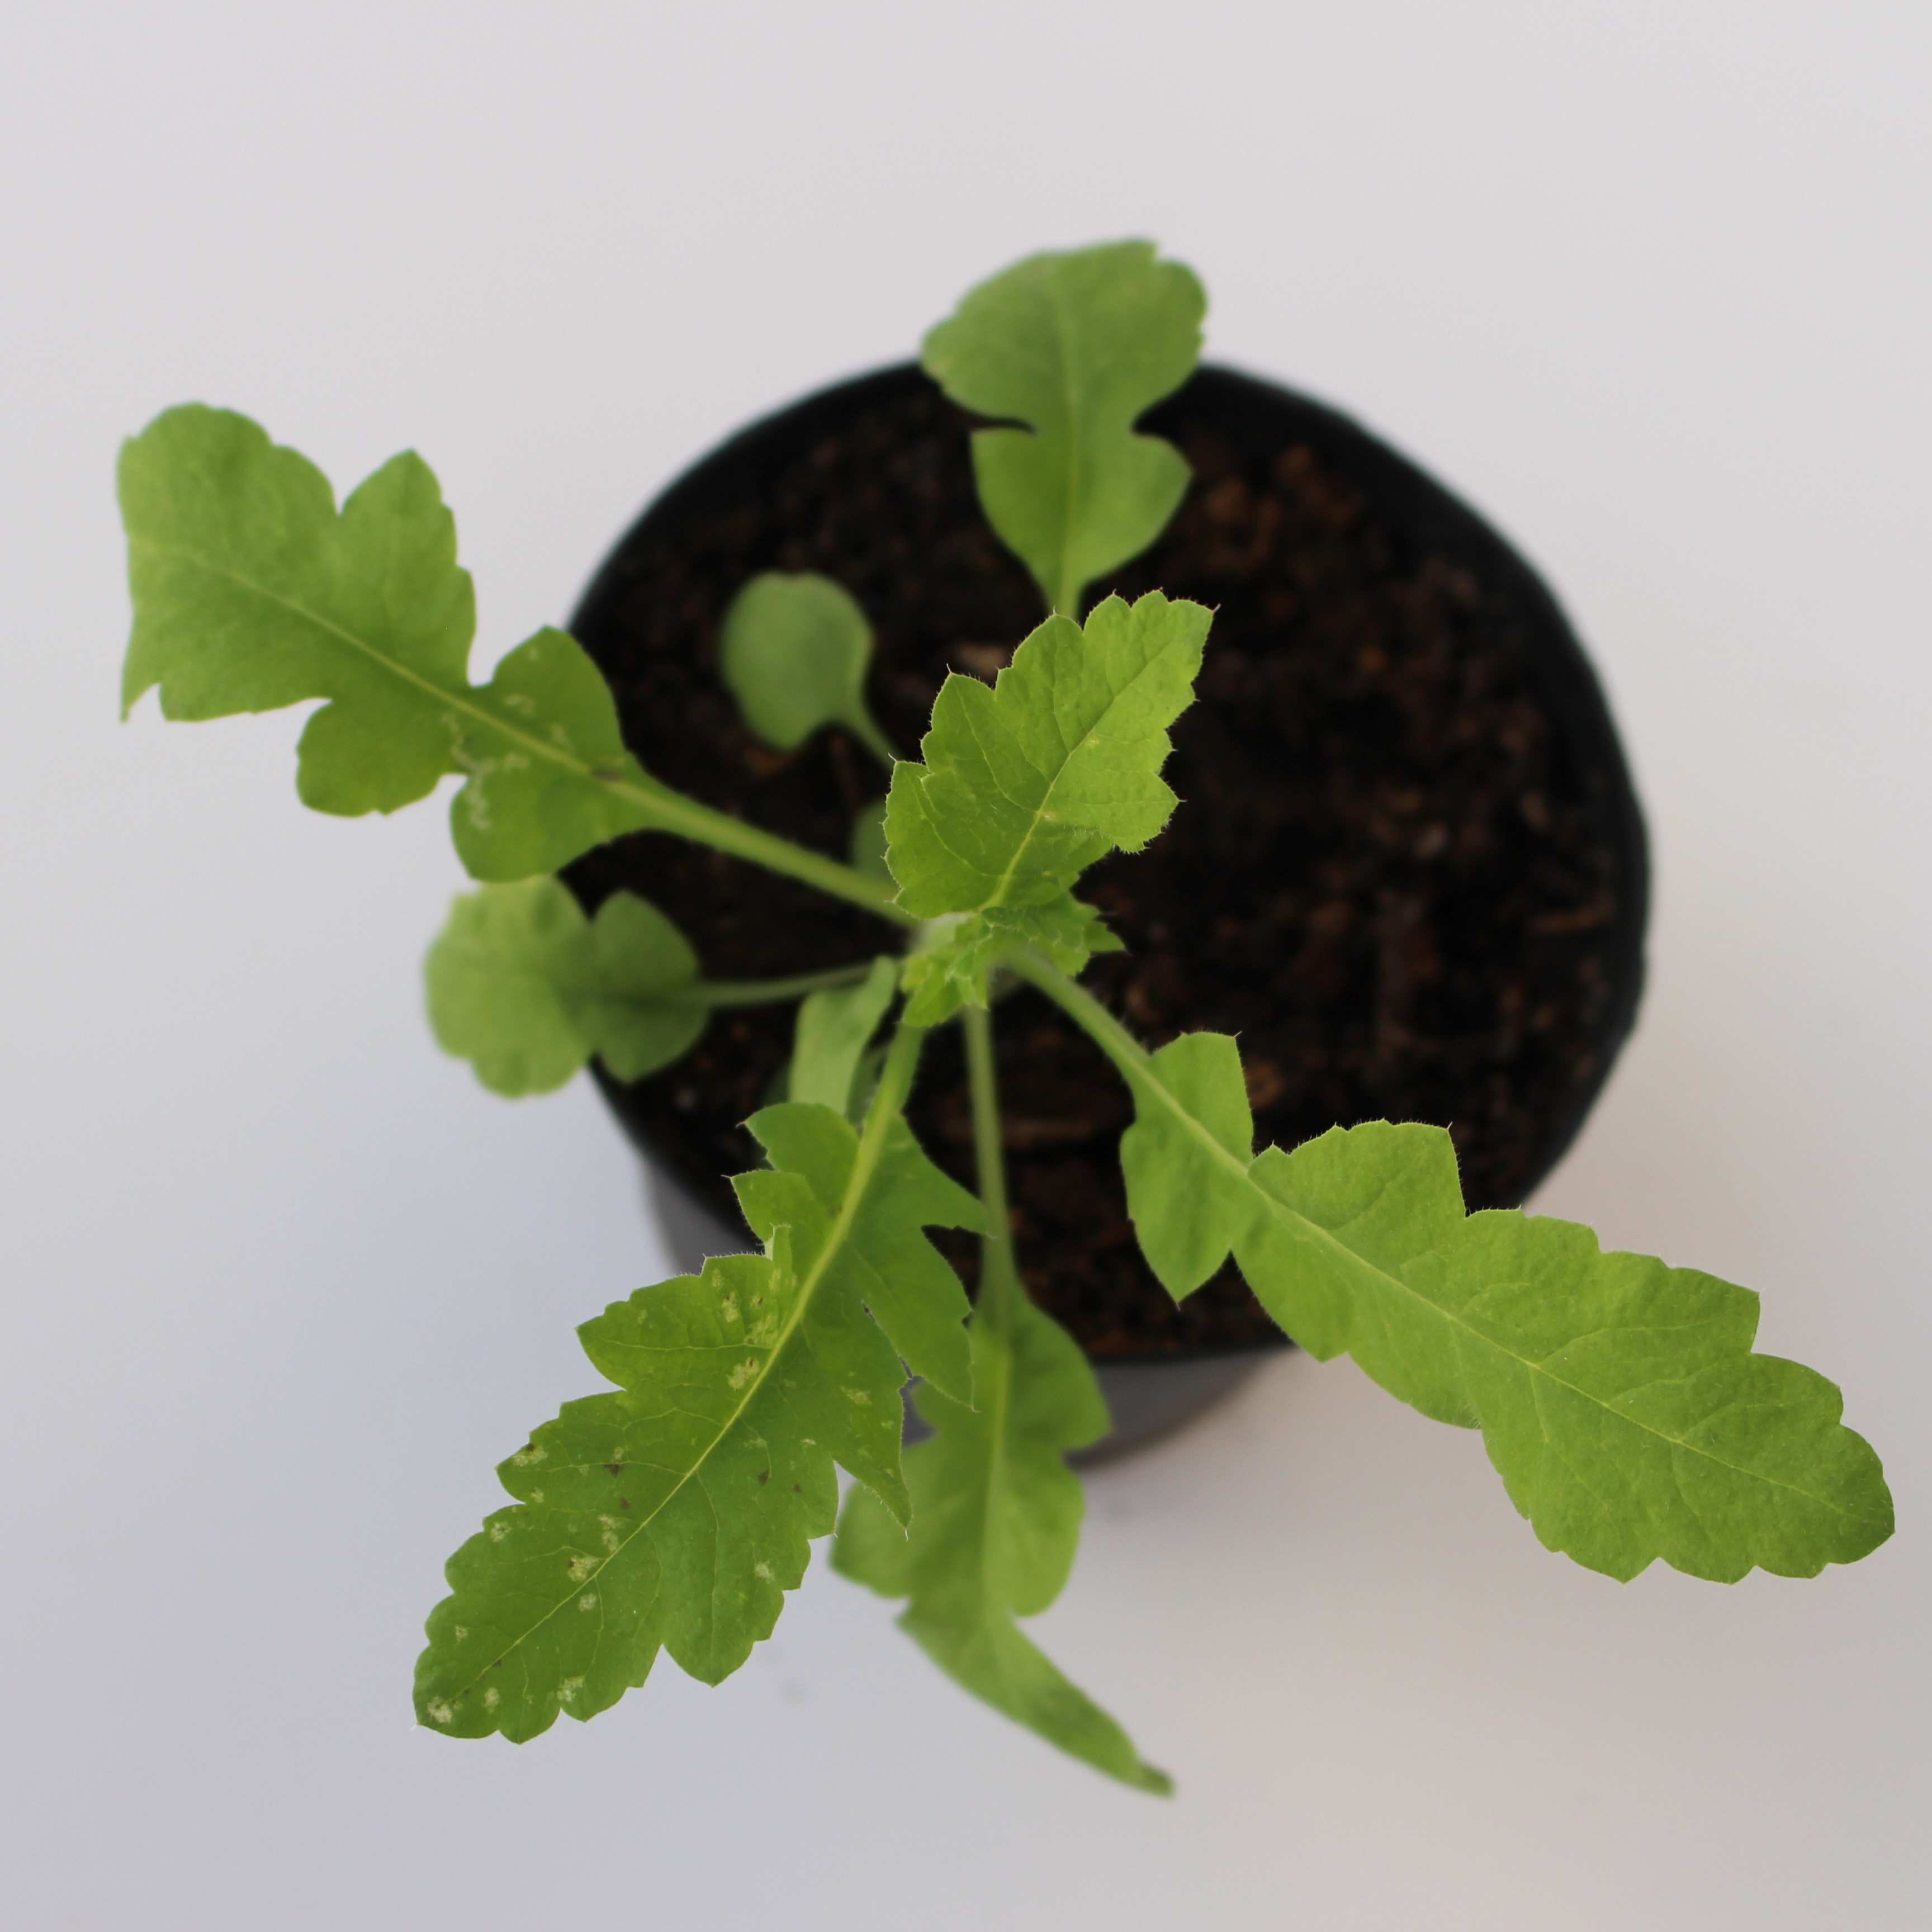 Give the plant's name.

Papaver rhoeas
